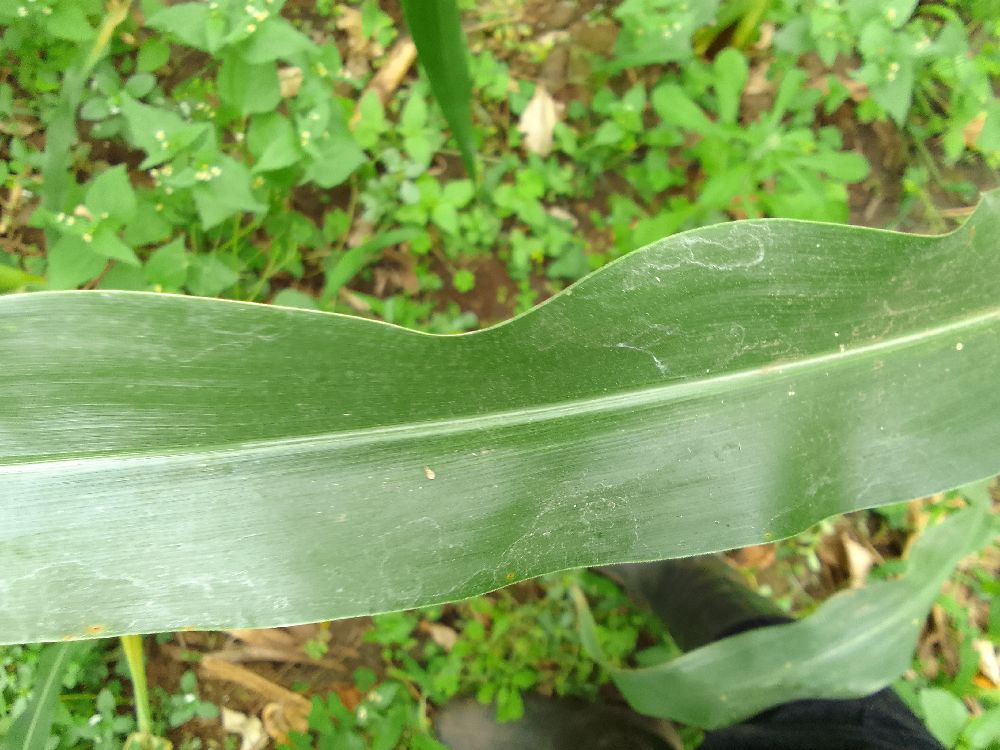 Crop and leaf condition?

maize, healthy
